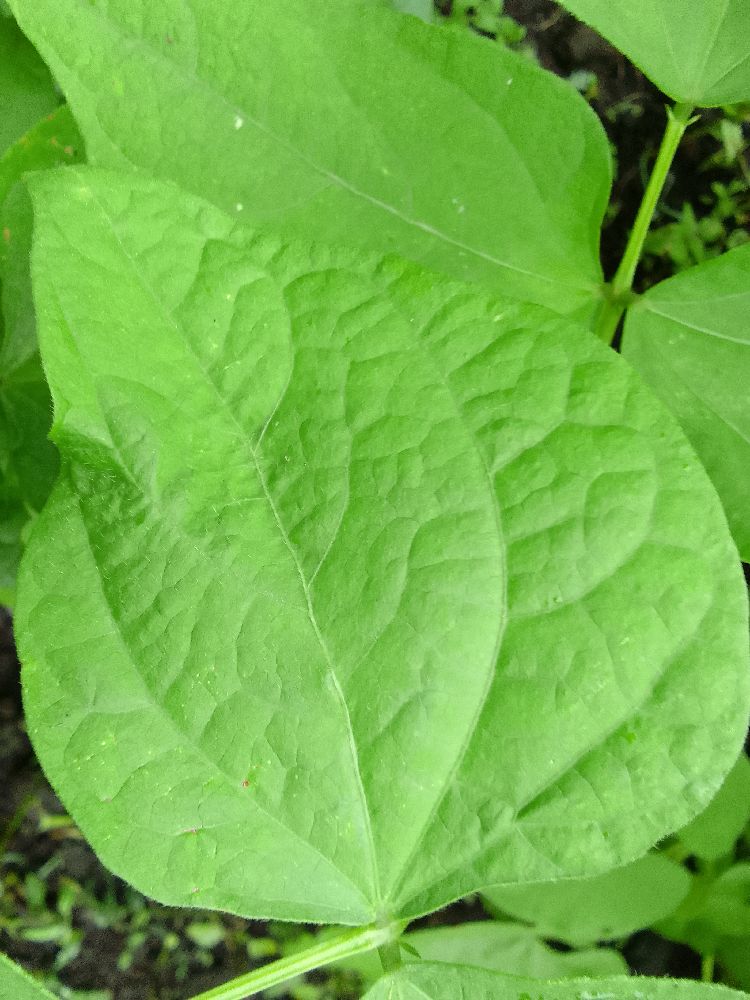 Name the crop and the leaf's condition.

common bean, healthy
